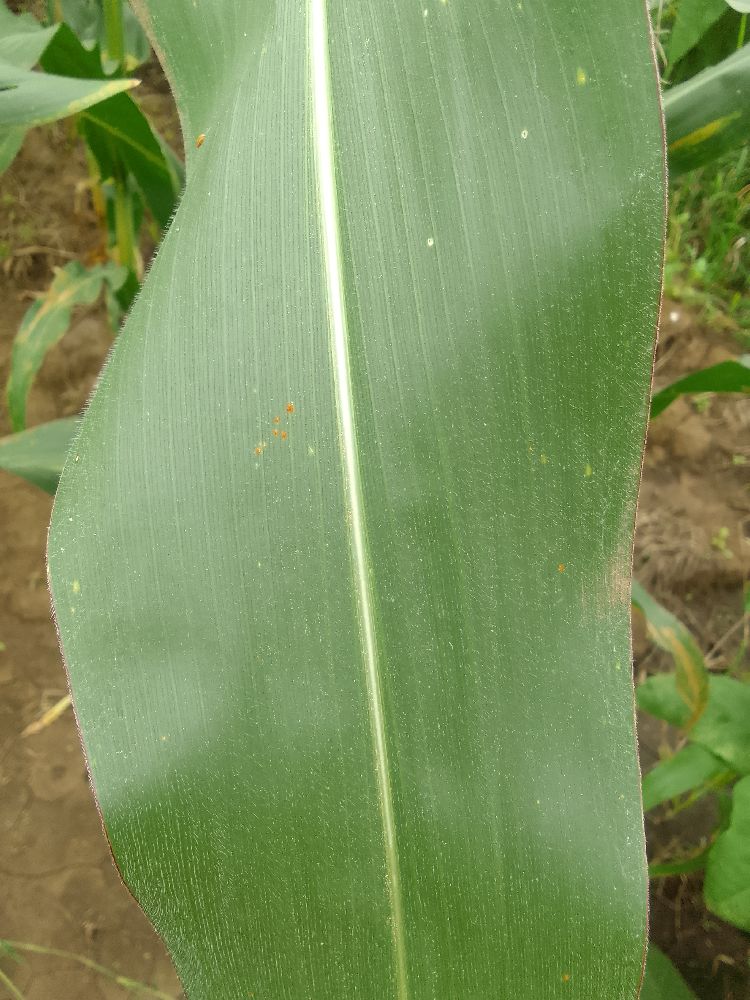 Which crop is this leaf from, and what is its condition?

maize, healthy
